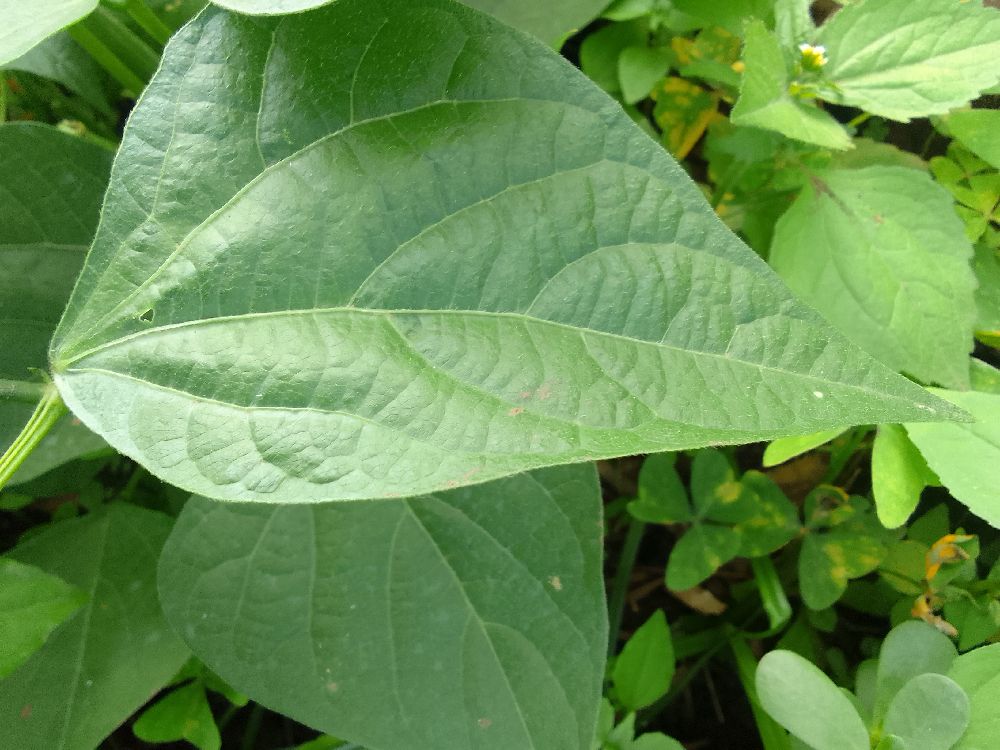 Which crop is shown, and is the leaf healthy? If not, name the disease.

common bean, healthy
